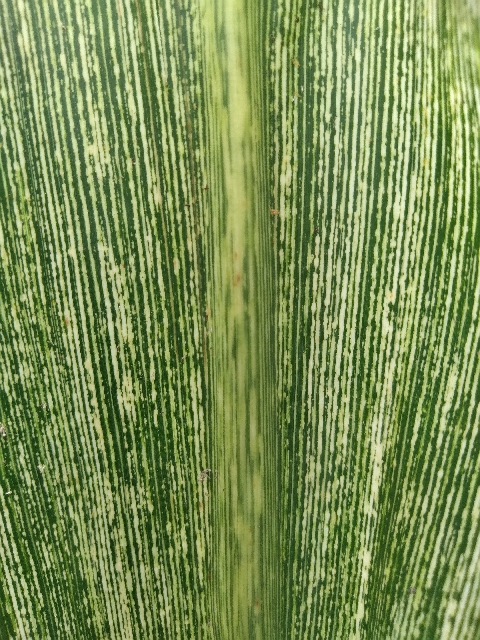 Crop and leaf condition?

maize, maize streak virus
